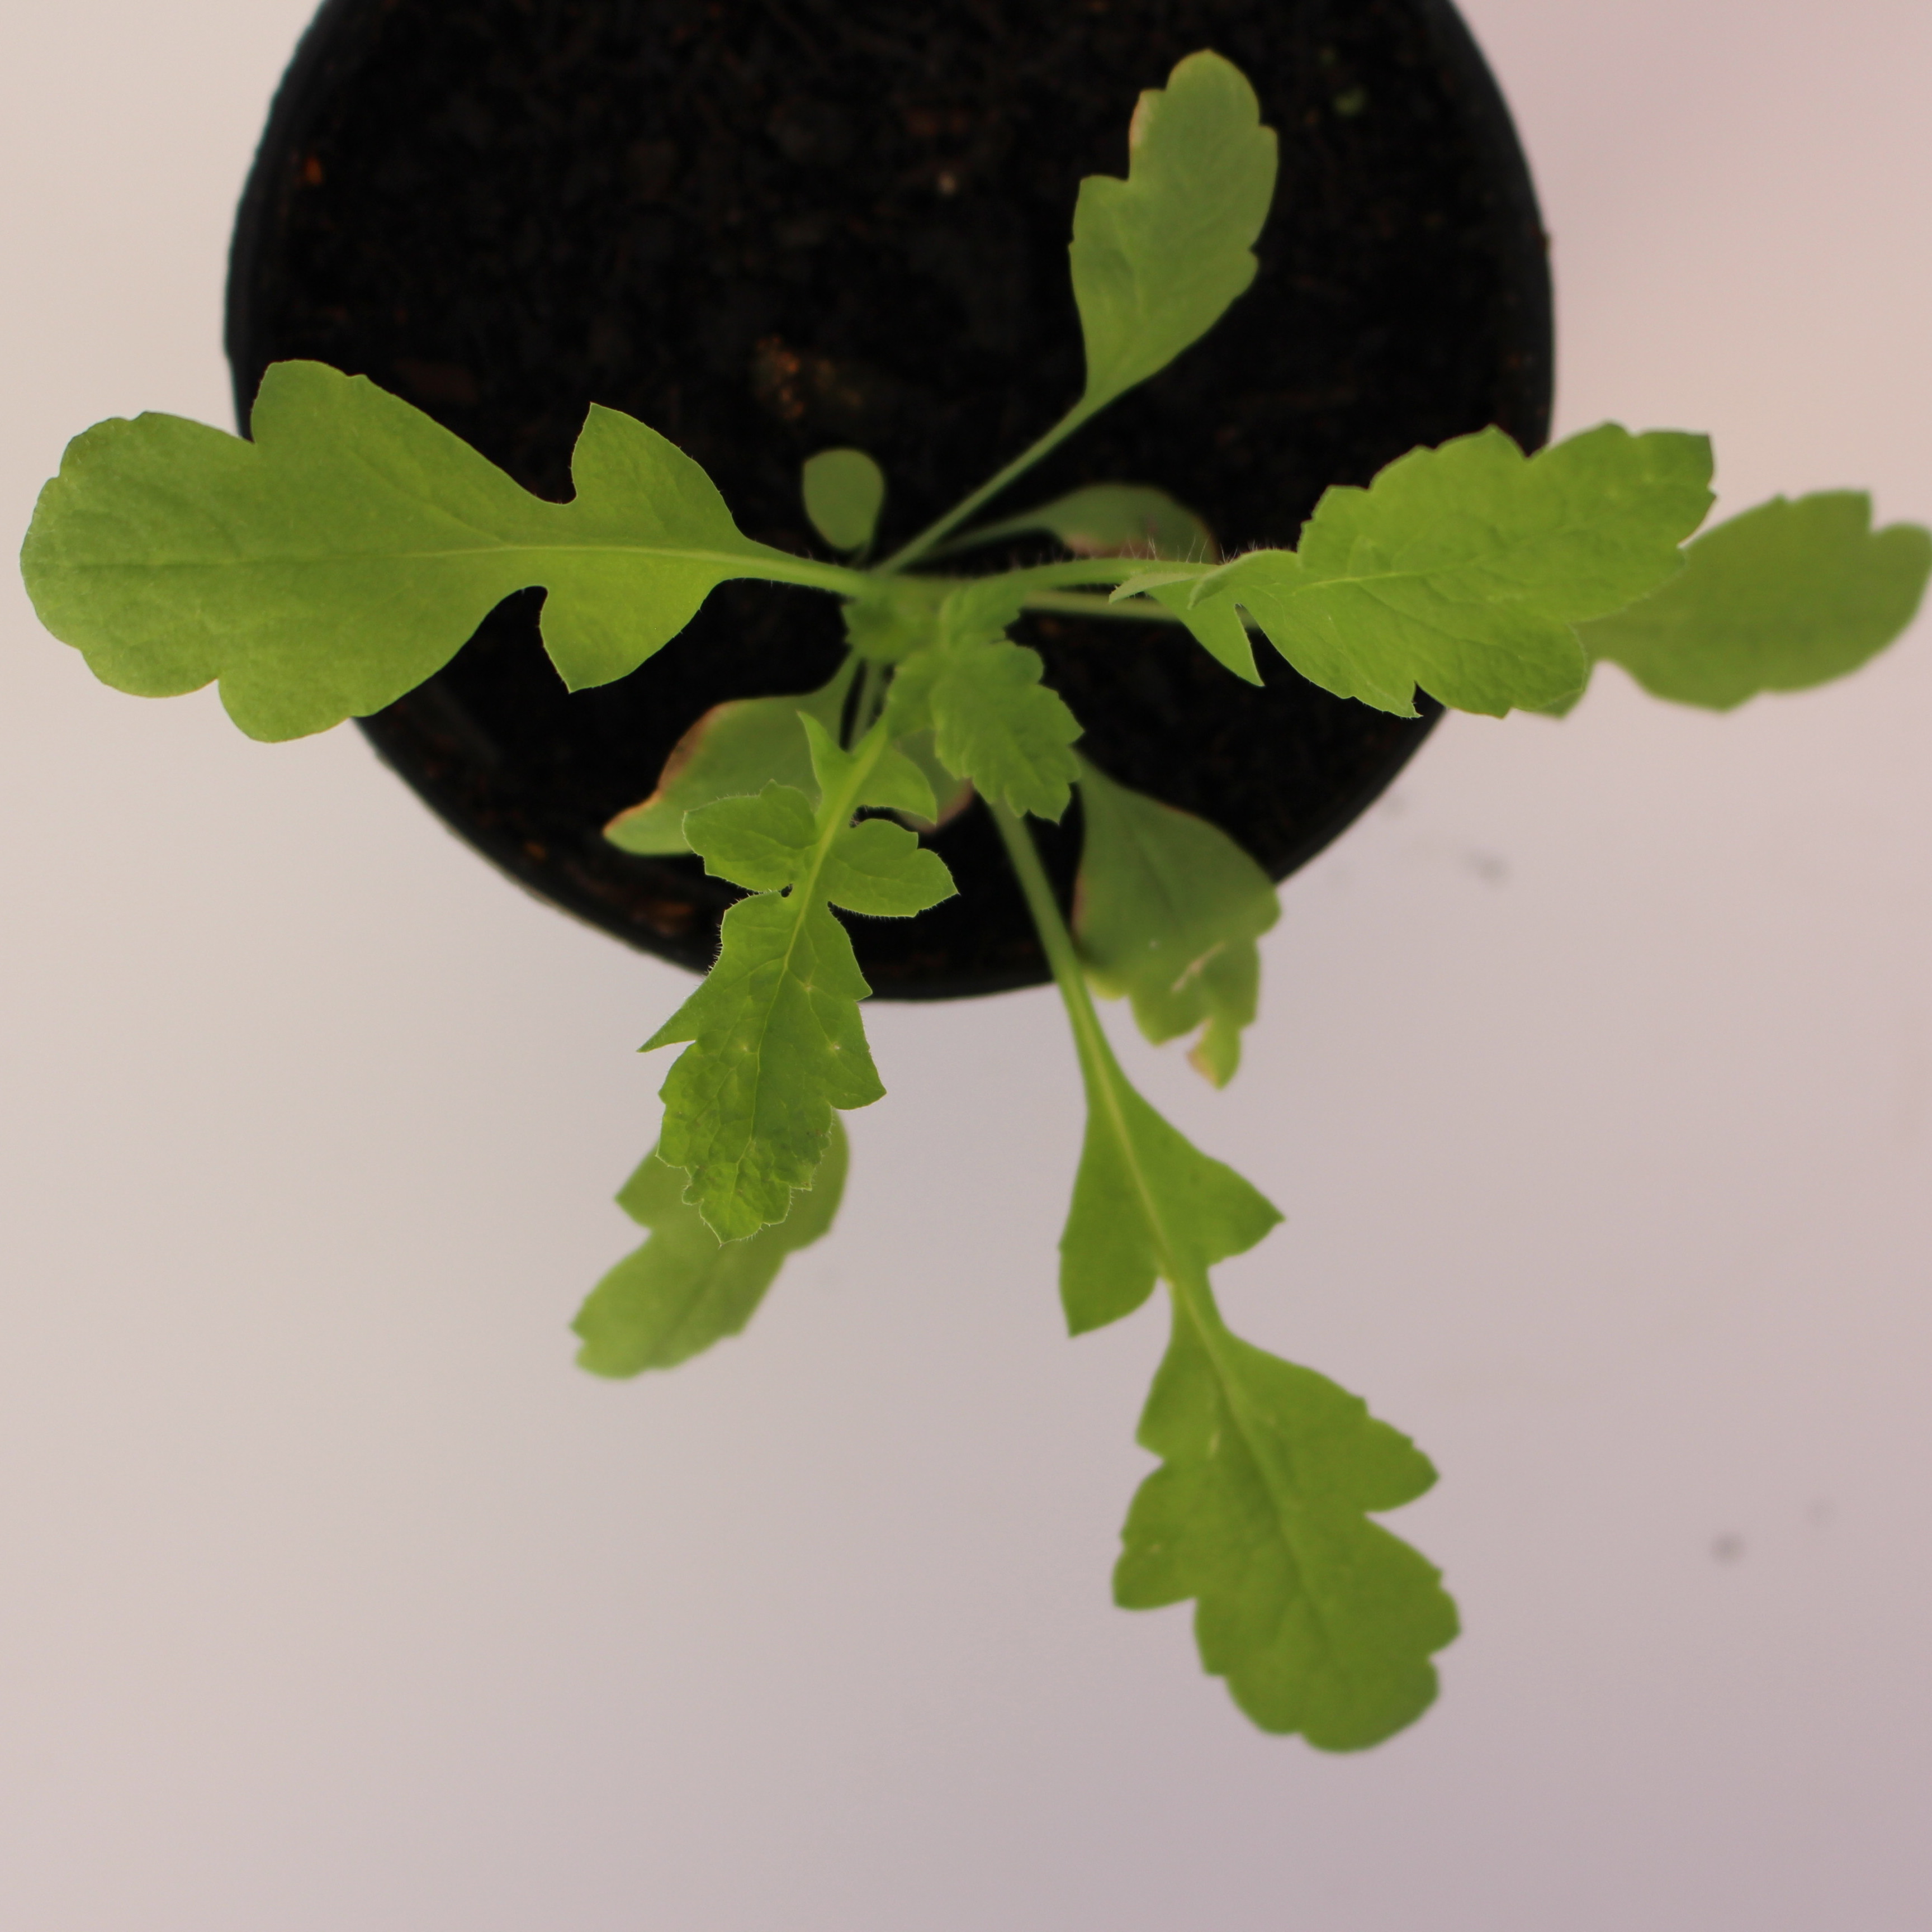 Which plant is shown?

Papaver rhoeas
